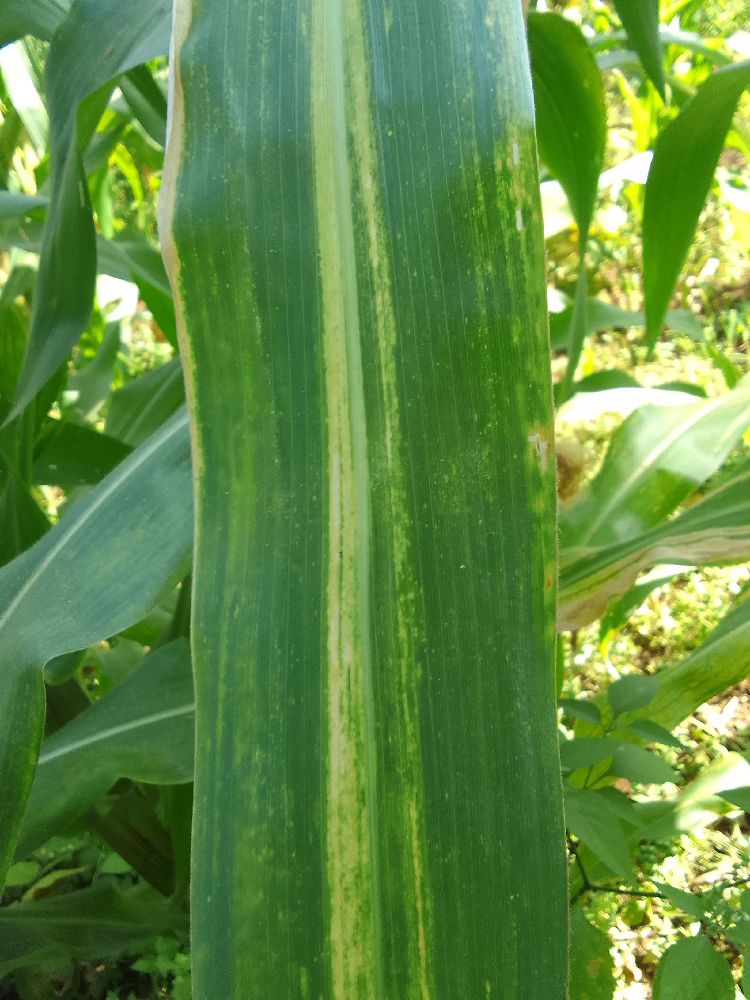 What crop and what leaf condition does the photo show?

maize, maize lethal necrosis
